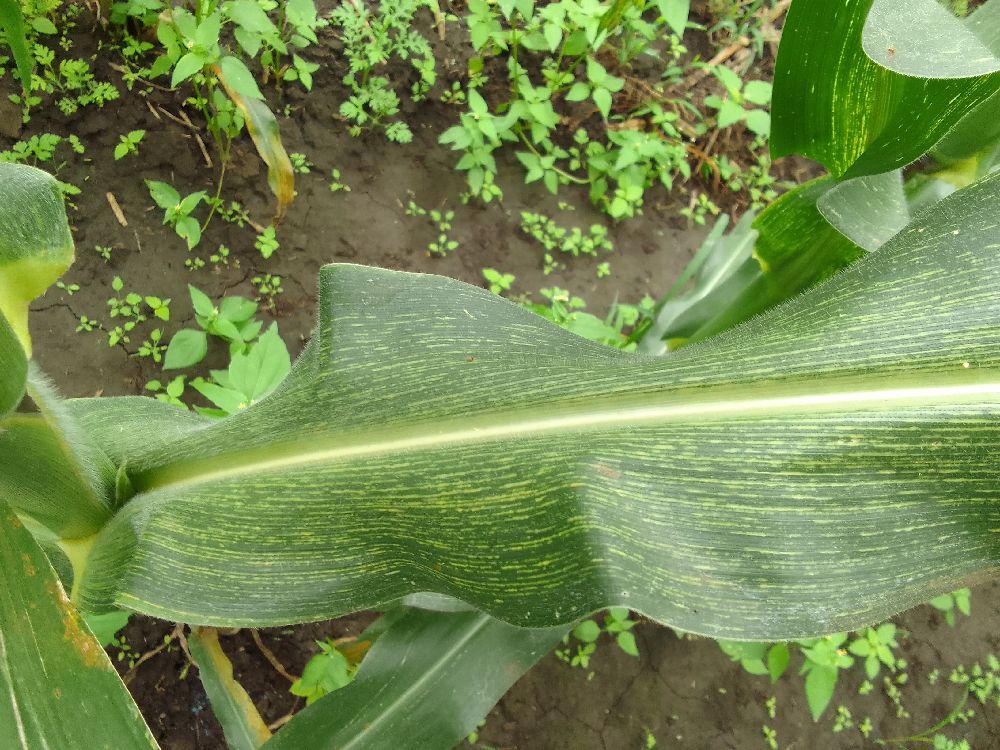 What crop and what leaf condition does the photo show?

maize, maize streak virus
